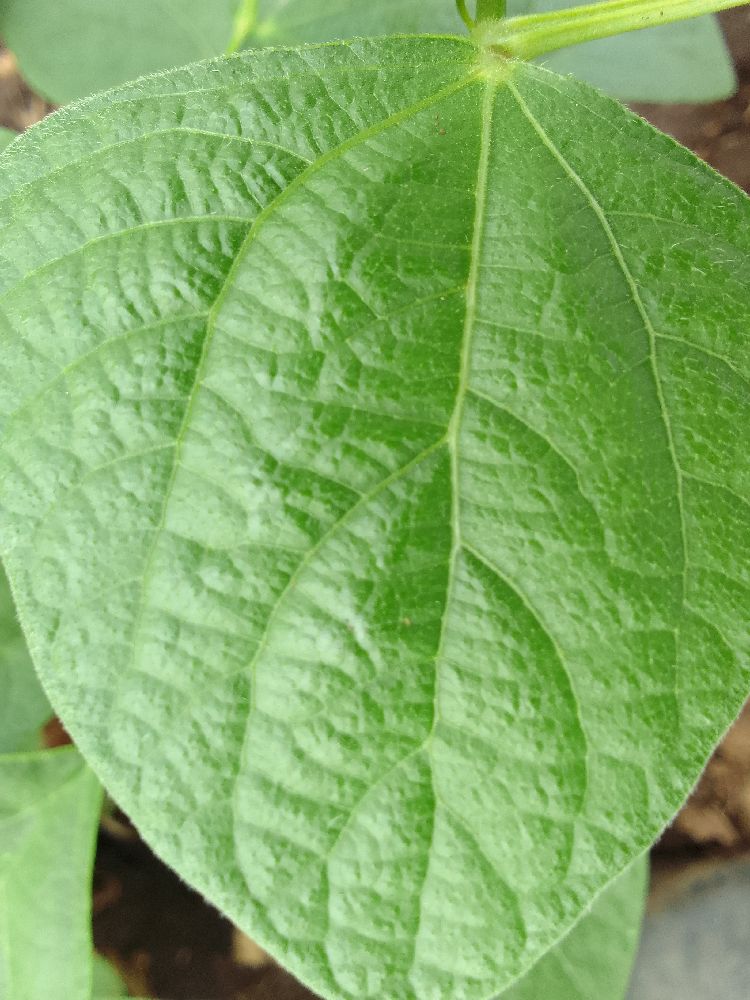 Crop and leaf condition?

common bean, healthy
